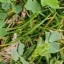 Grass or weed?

unstructured weed
